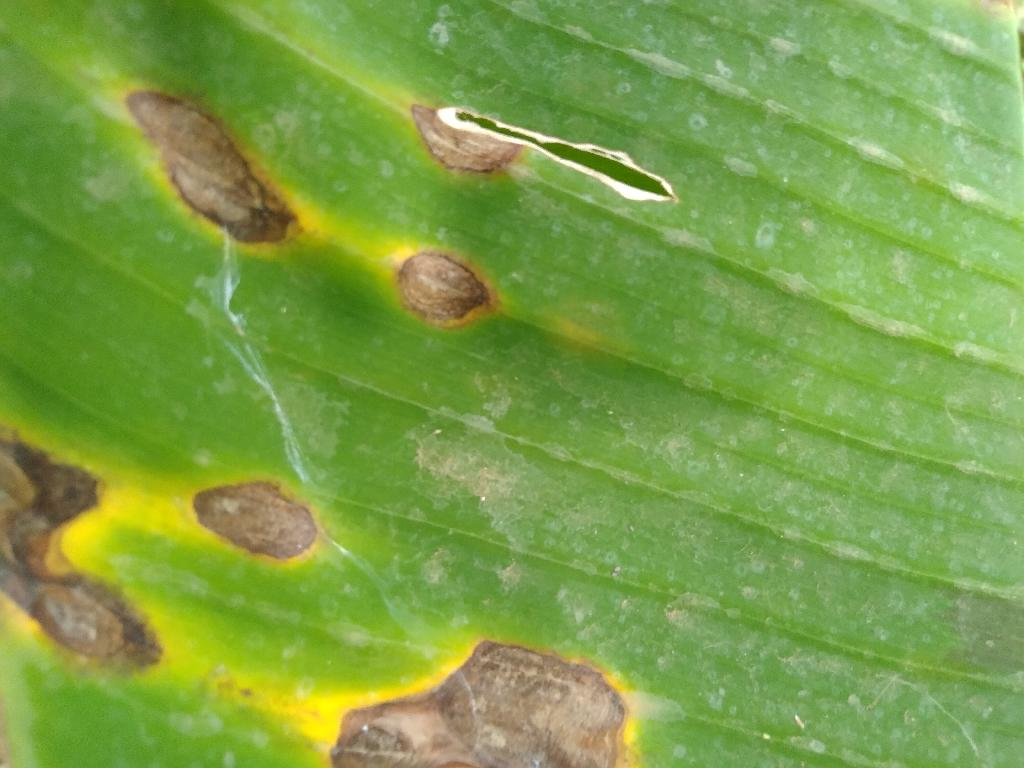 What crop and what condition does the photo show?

banana, black sigatoka
